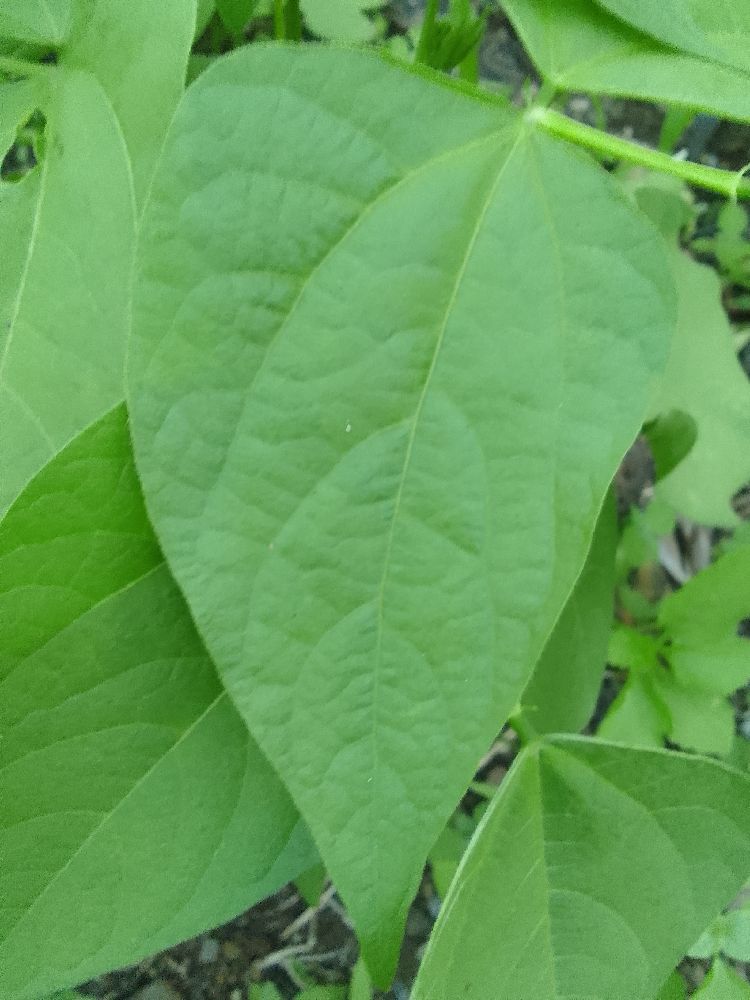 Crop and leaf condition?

common bean, healthy
